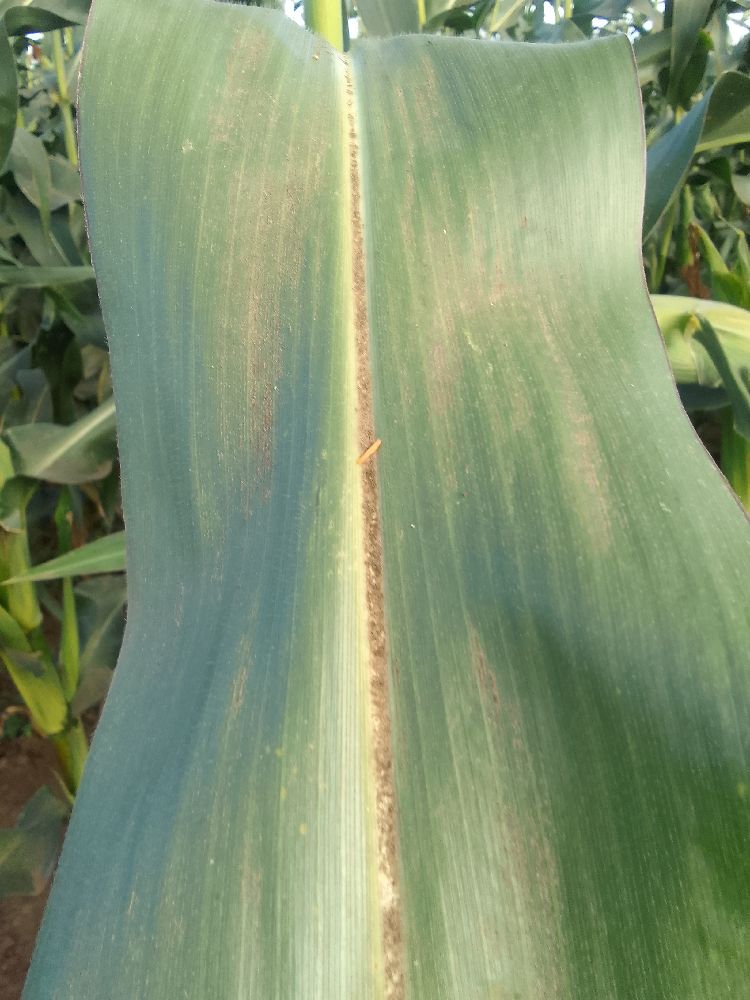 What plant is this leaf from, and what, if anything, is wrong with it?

maize, healthy
